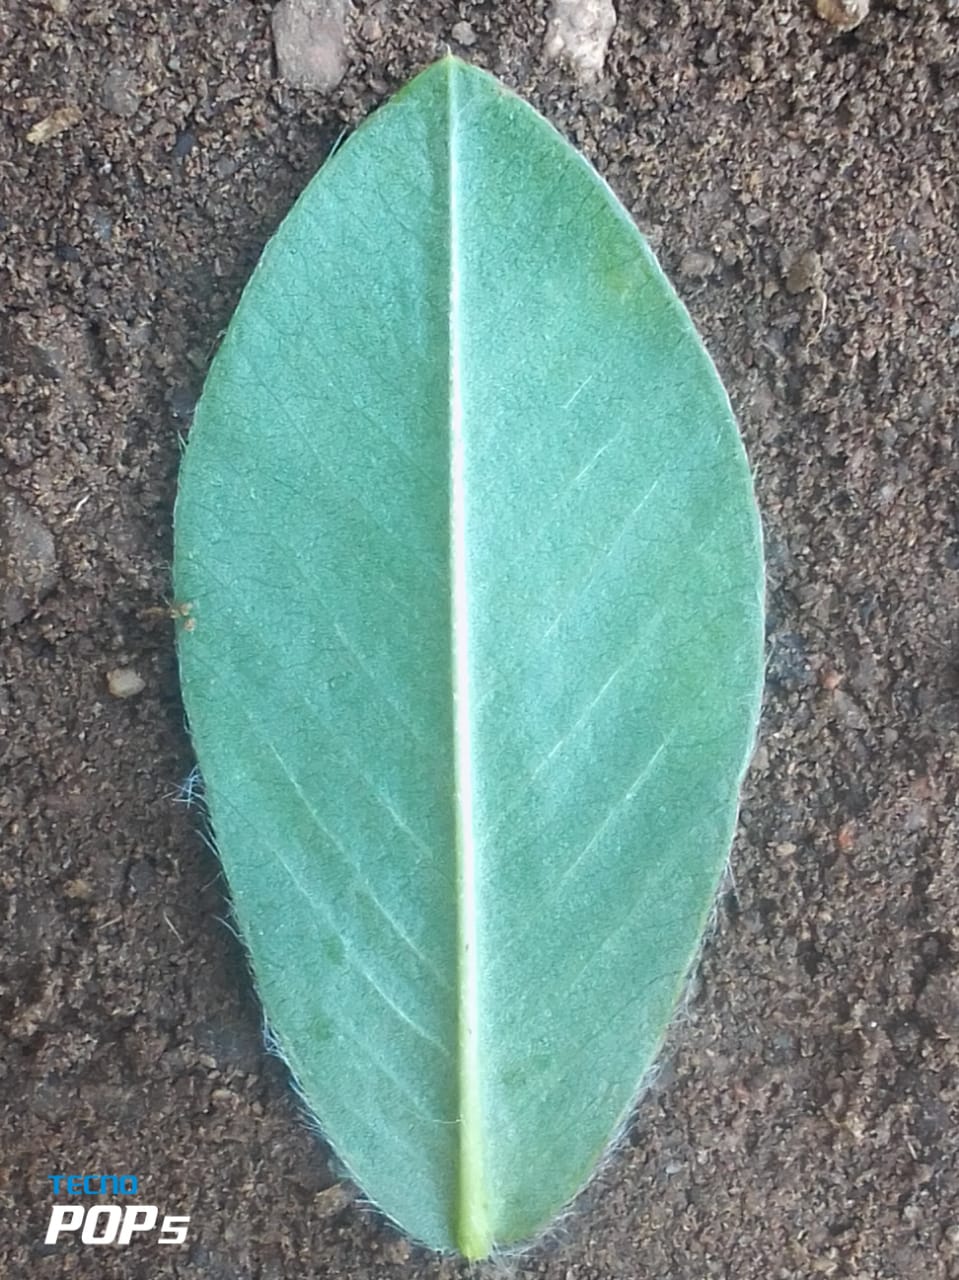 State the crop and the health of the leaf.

peanut, healthy leaves
